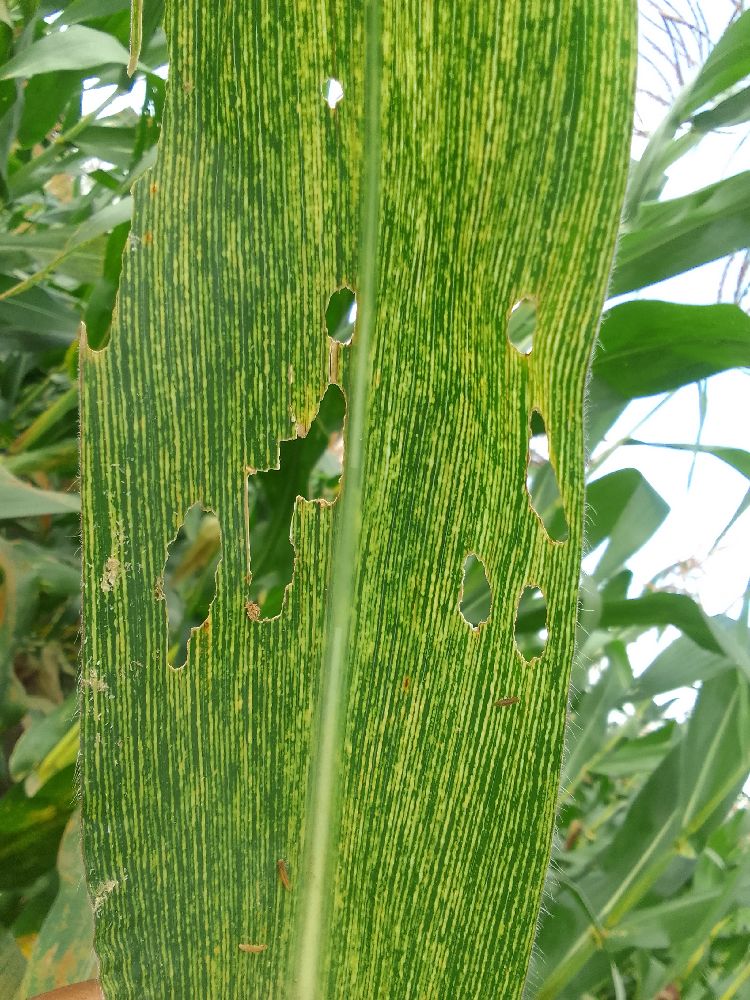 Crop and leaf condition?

maize, maize streak virus
